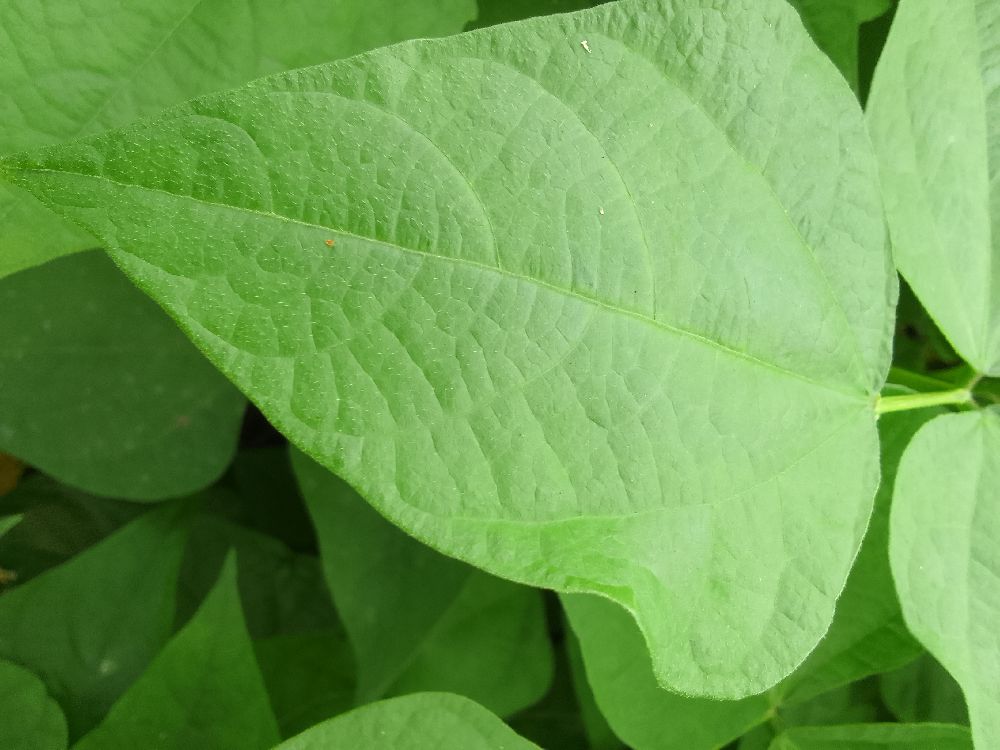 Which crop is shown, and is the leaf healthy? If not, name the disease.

common bean, healthy
